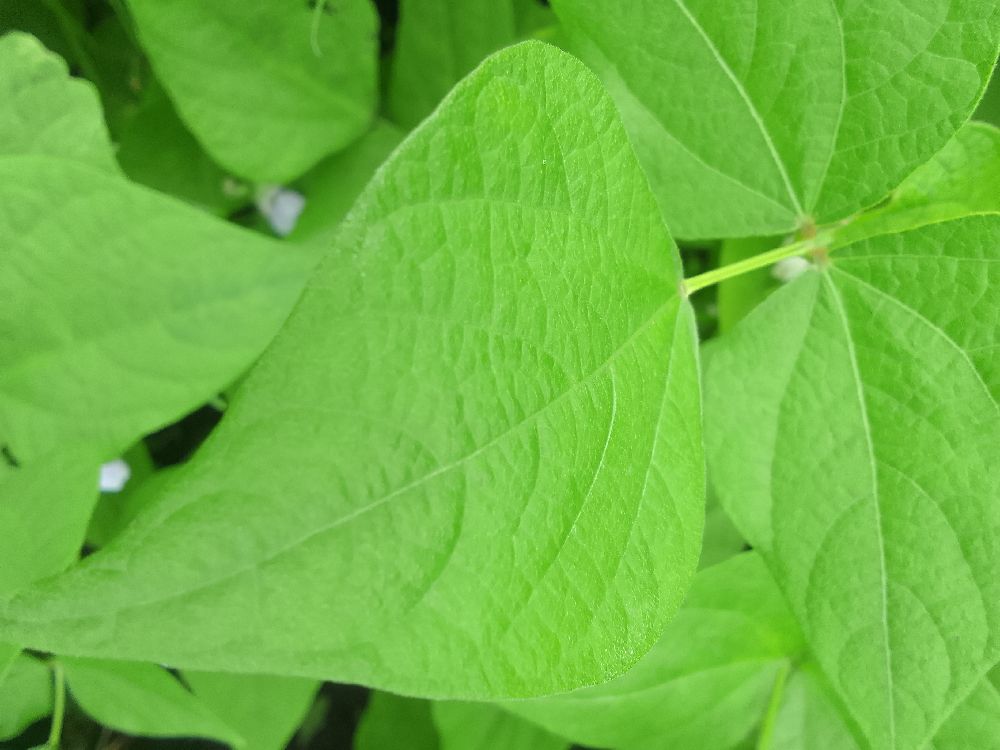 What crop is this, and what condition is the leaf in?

common bean, healthy
